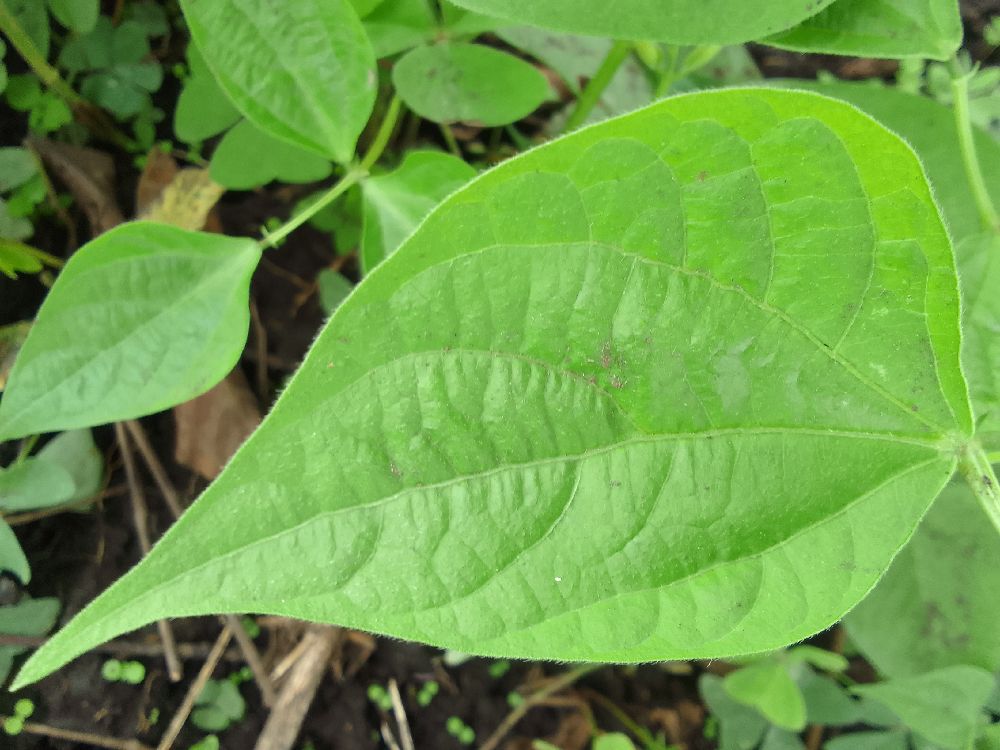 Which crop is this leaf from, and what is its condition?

common bean, healthy
